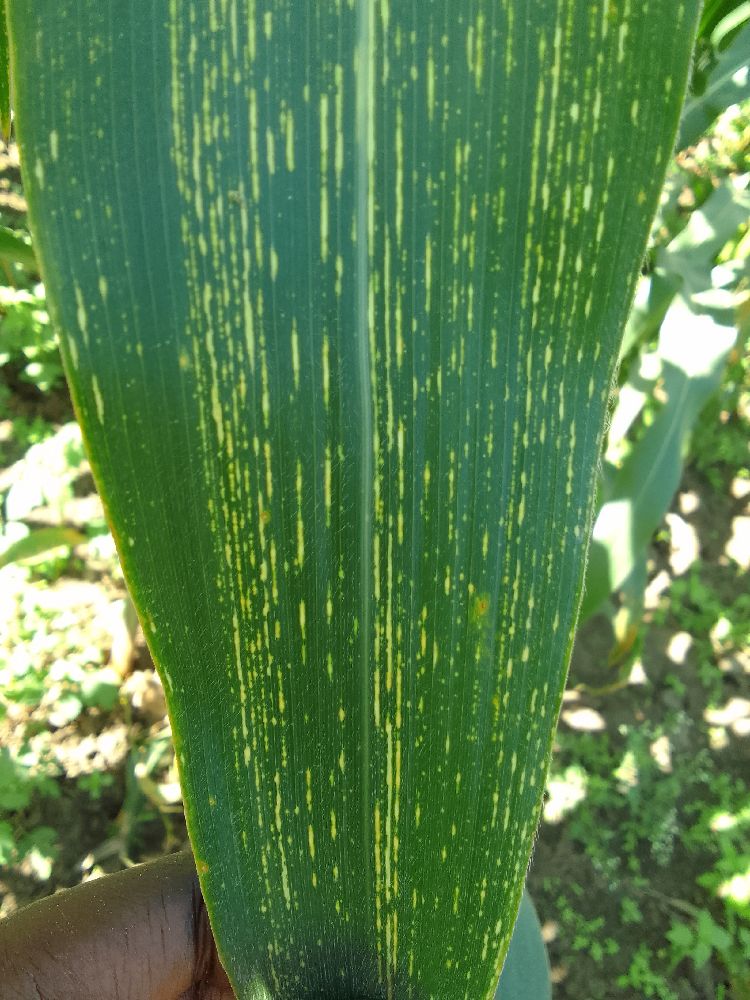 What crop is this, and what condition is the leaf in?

maize, maize streak virus
